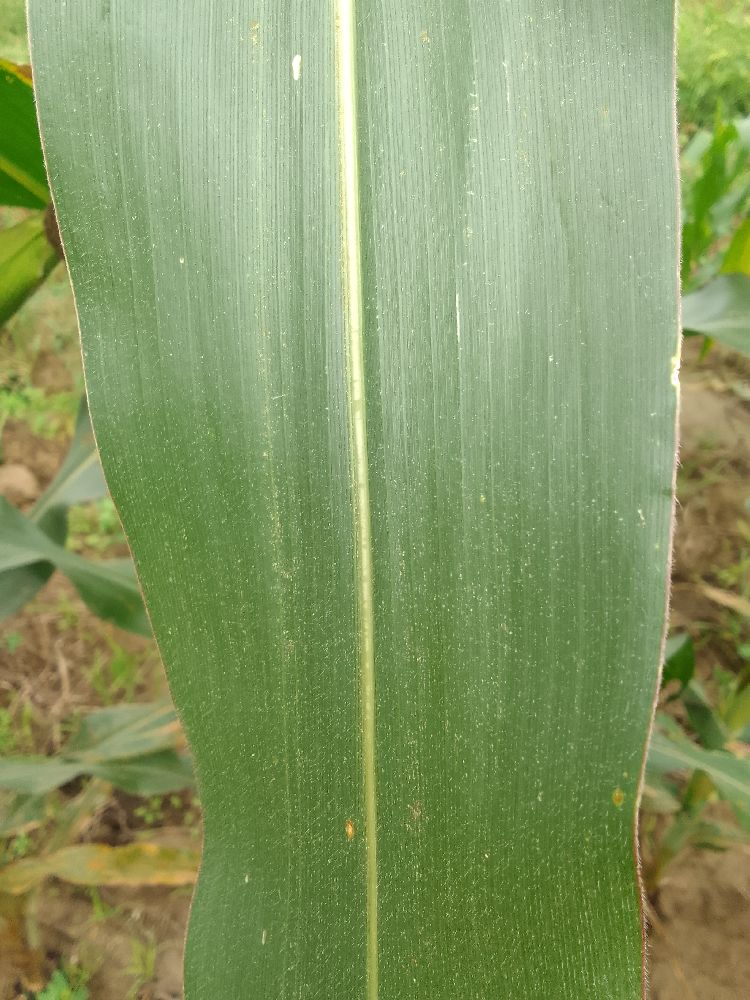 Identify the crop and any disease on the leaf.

maize, healthy
